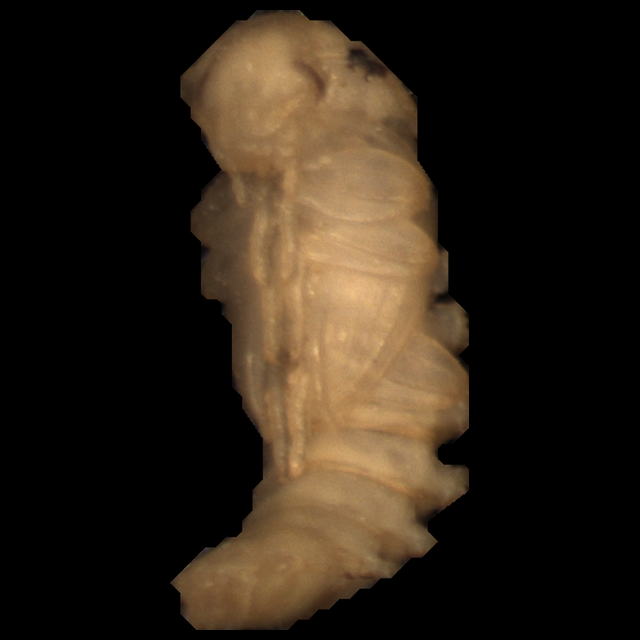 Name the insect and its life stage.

mealworm pupa
